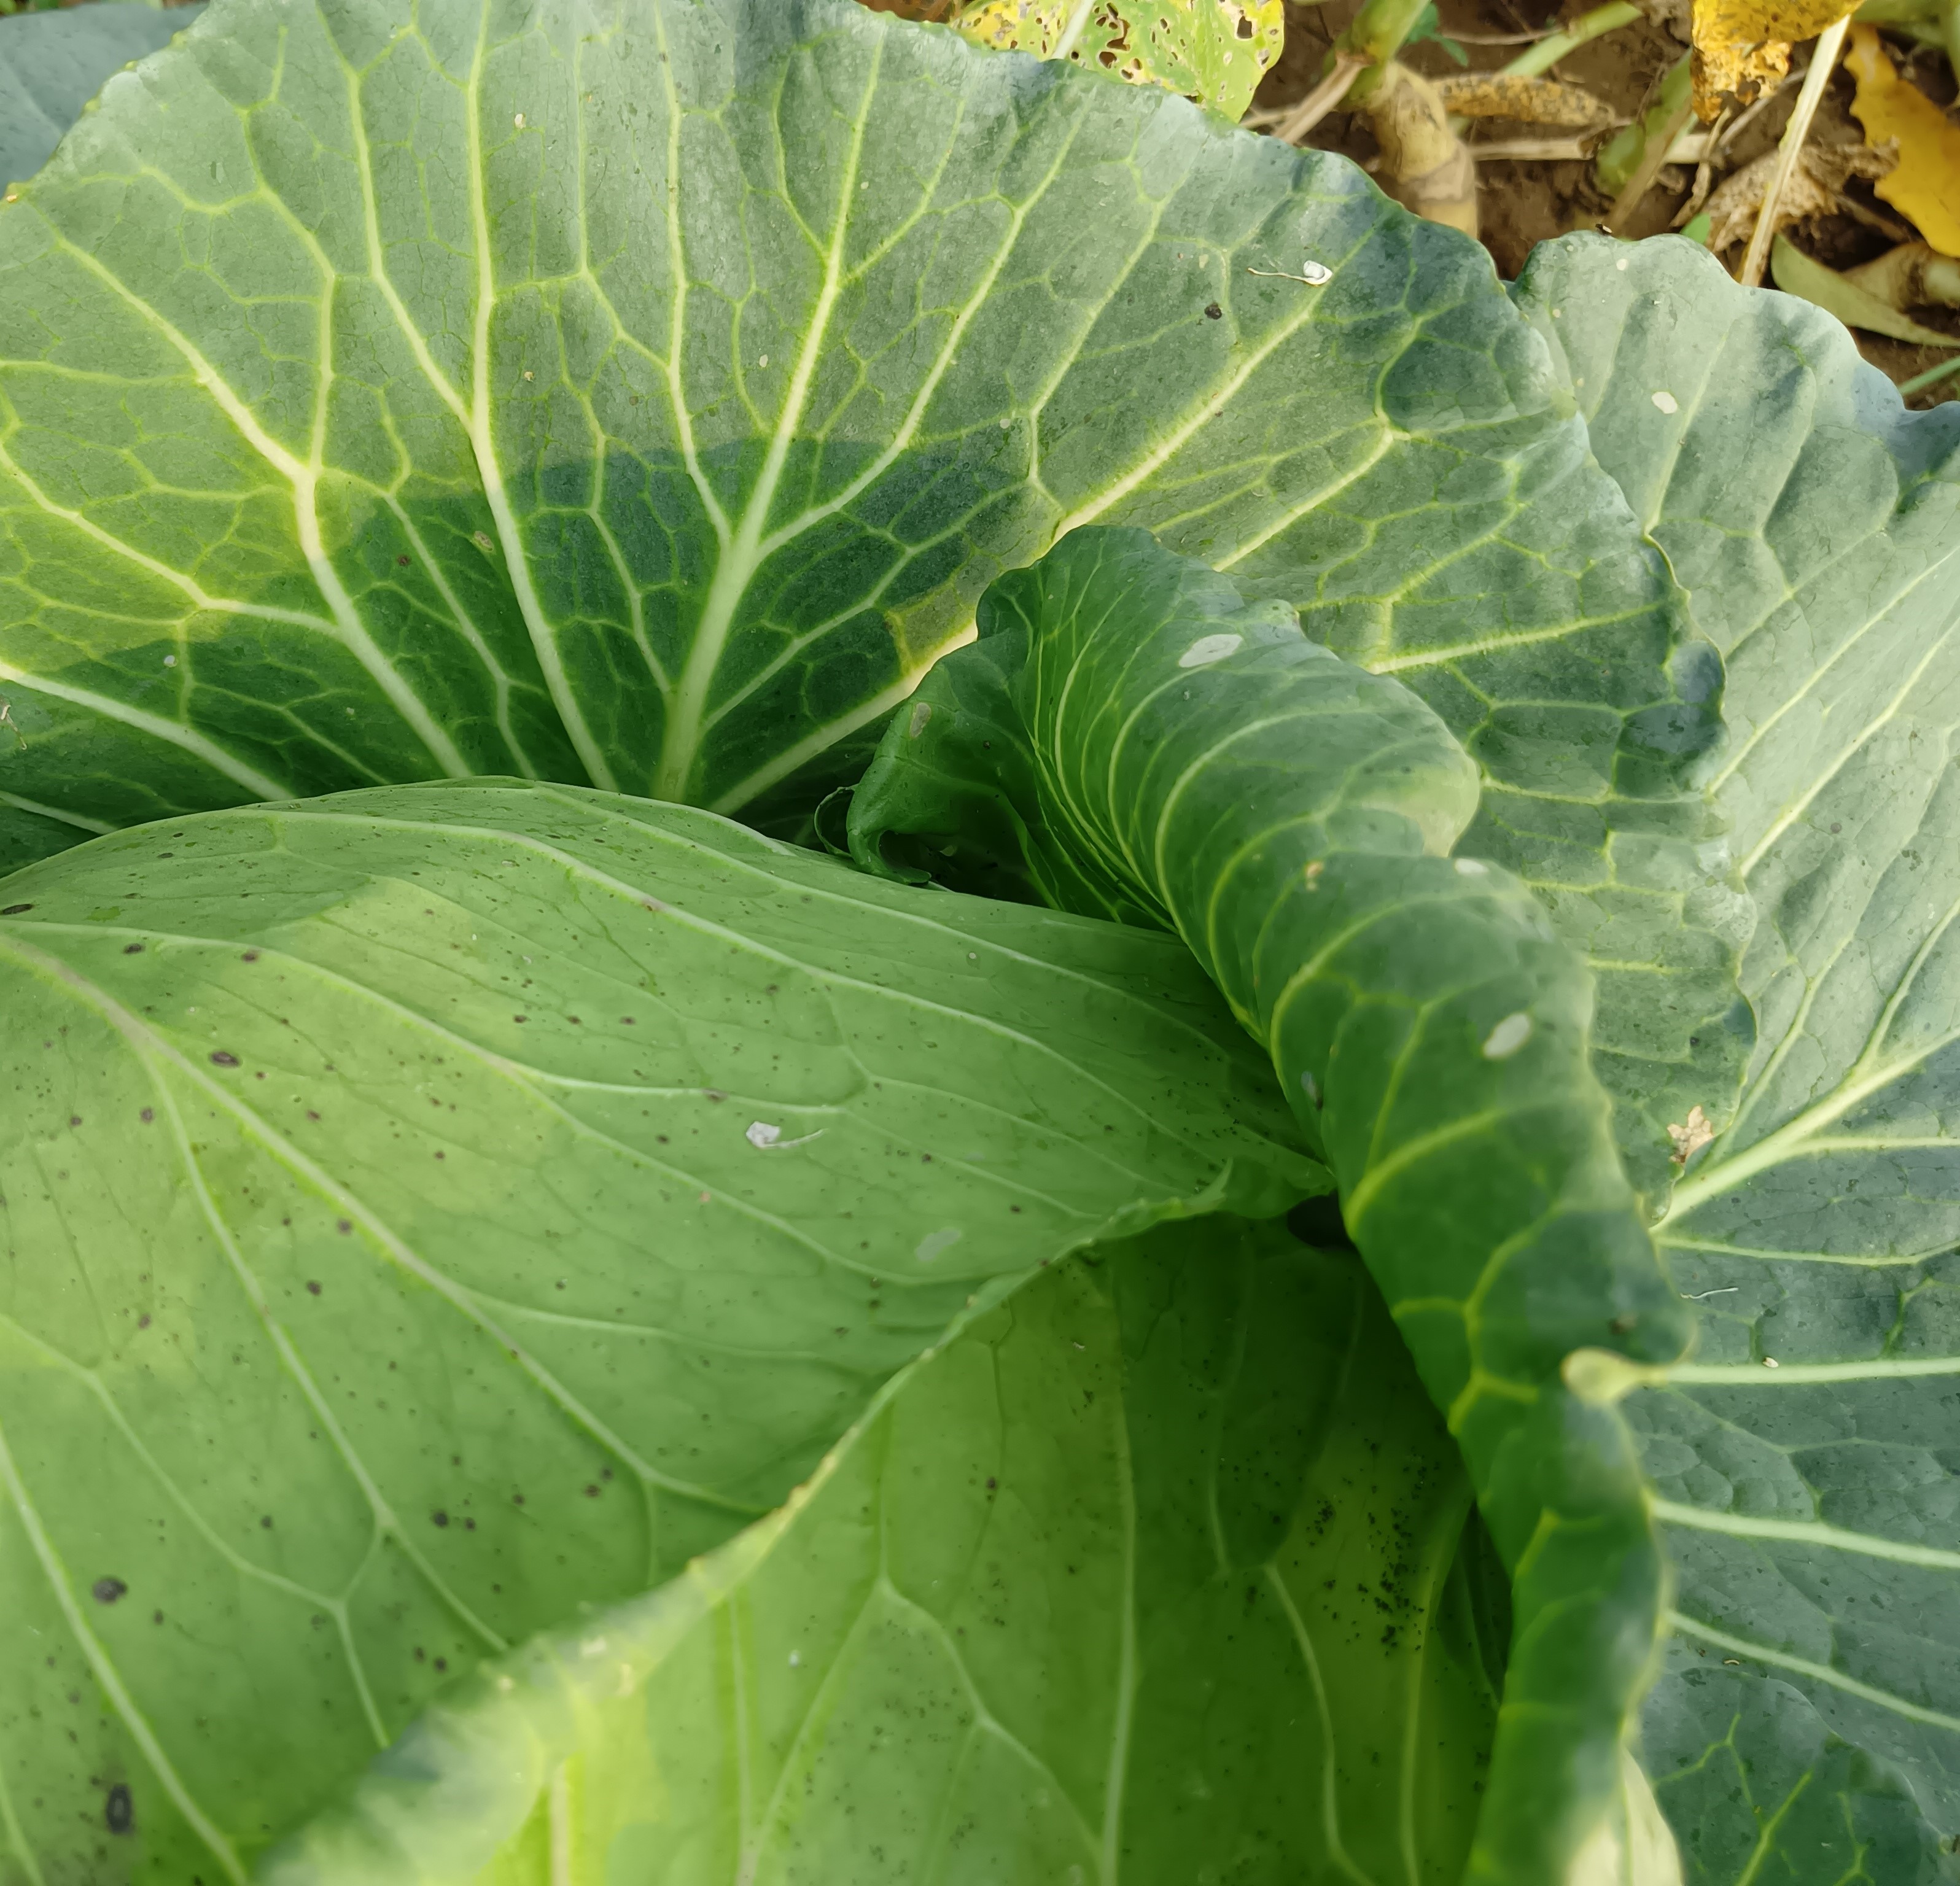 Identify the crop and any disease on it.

cabbage, healthy
